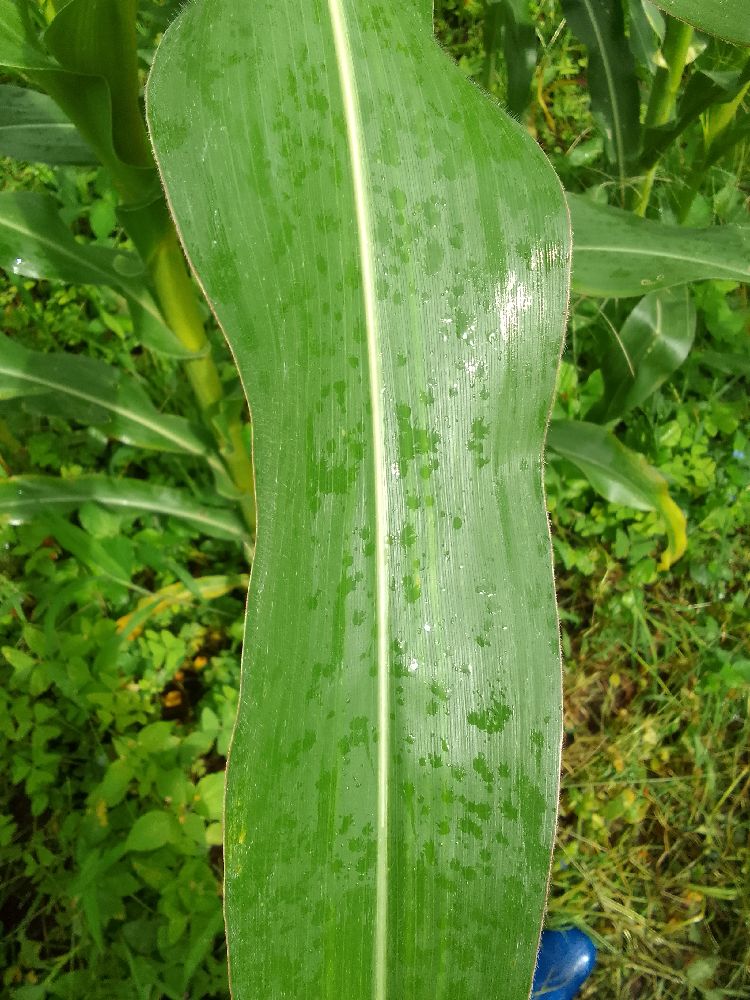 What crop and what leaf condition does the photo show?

maize, healthy
